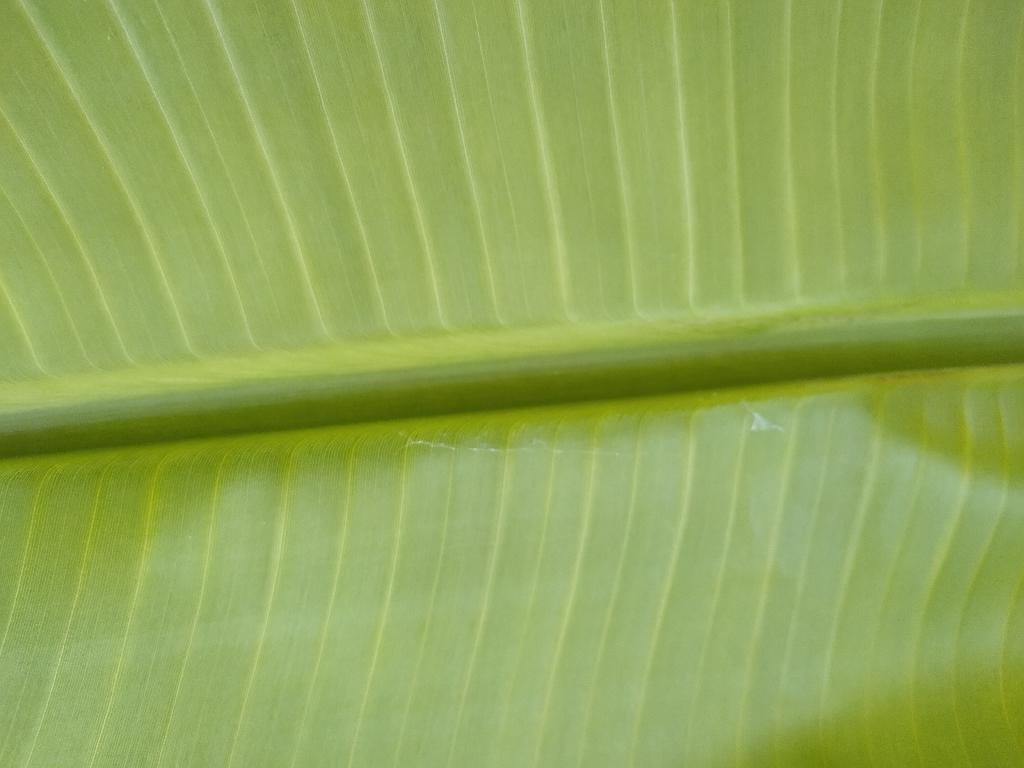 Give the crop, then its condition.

banana, healthy
